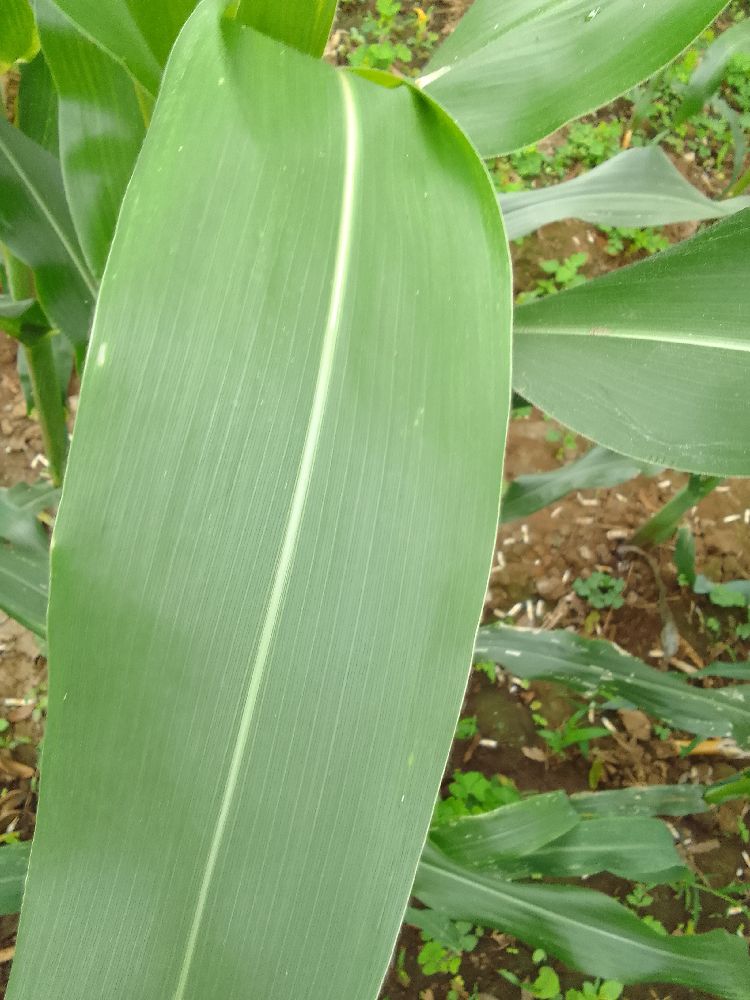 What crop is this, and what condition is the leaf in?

maize, healthy
